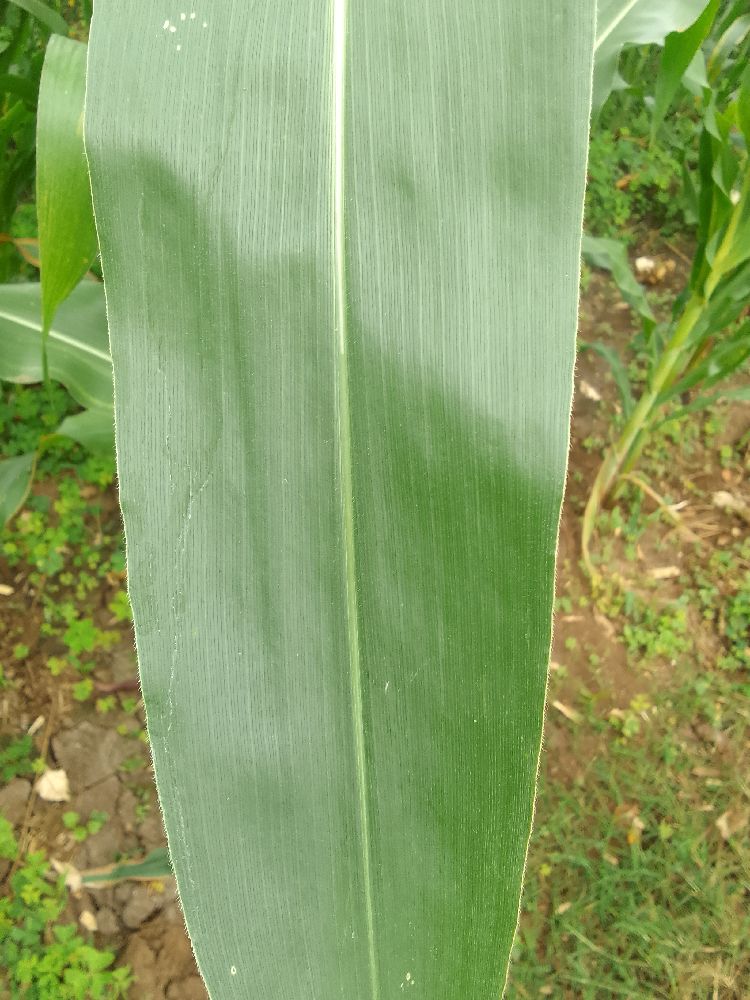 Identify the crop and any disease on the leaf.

maize, healthy
